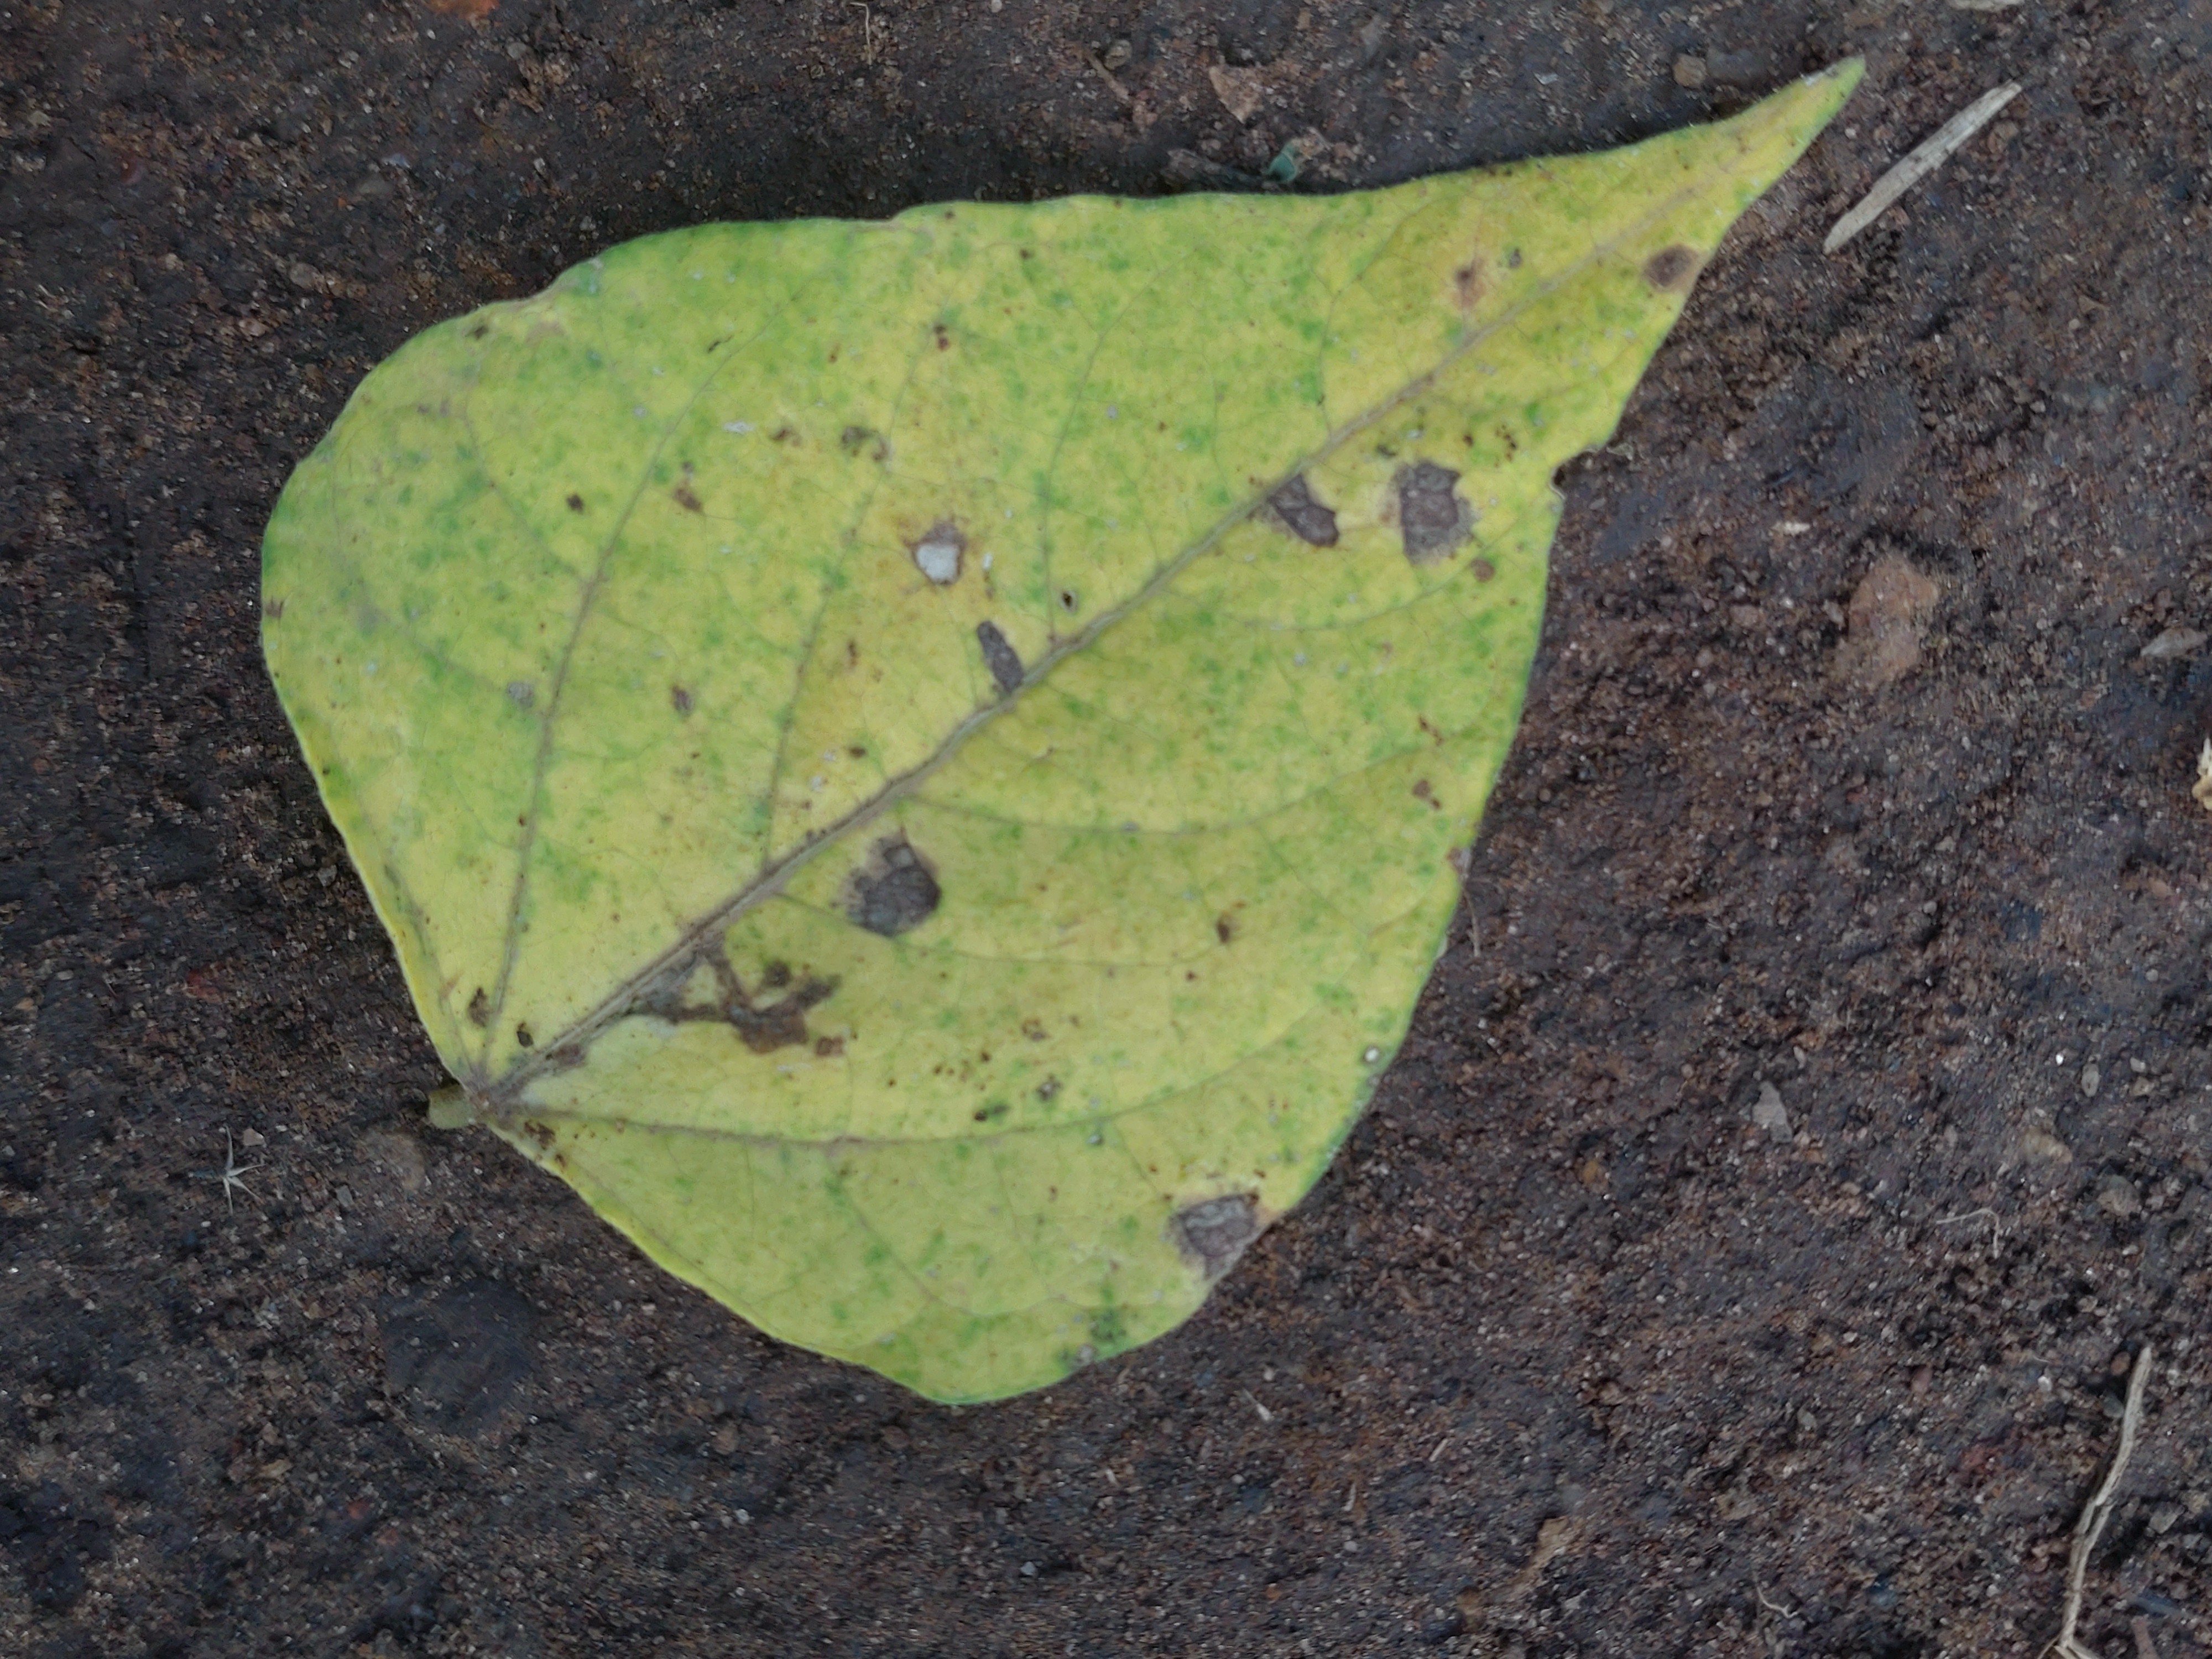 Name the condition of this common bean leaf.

anthracnose
